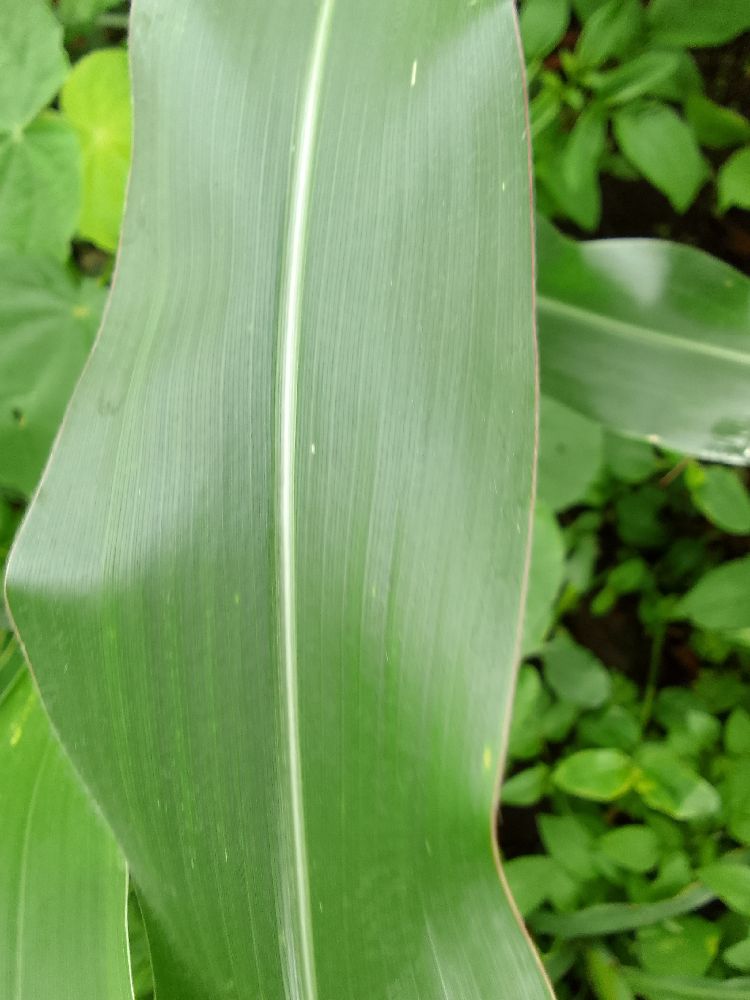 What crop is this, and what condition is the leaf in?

maize, healthy
